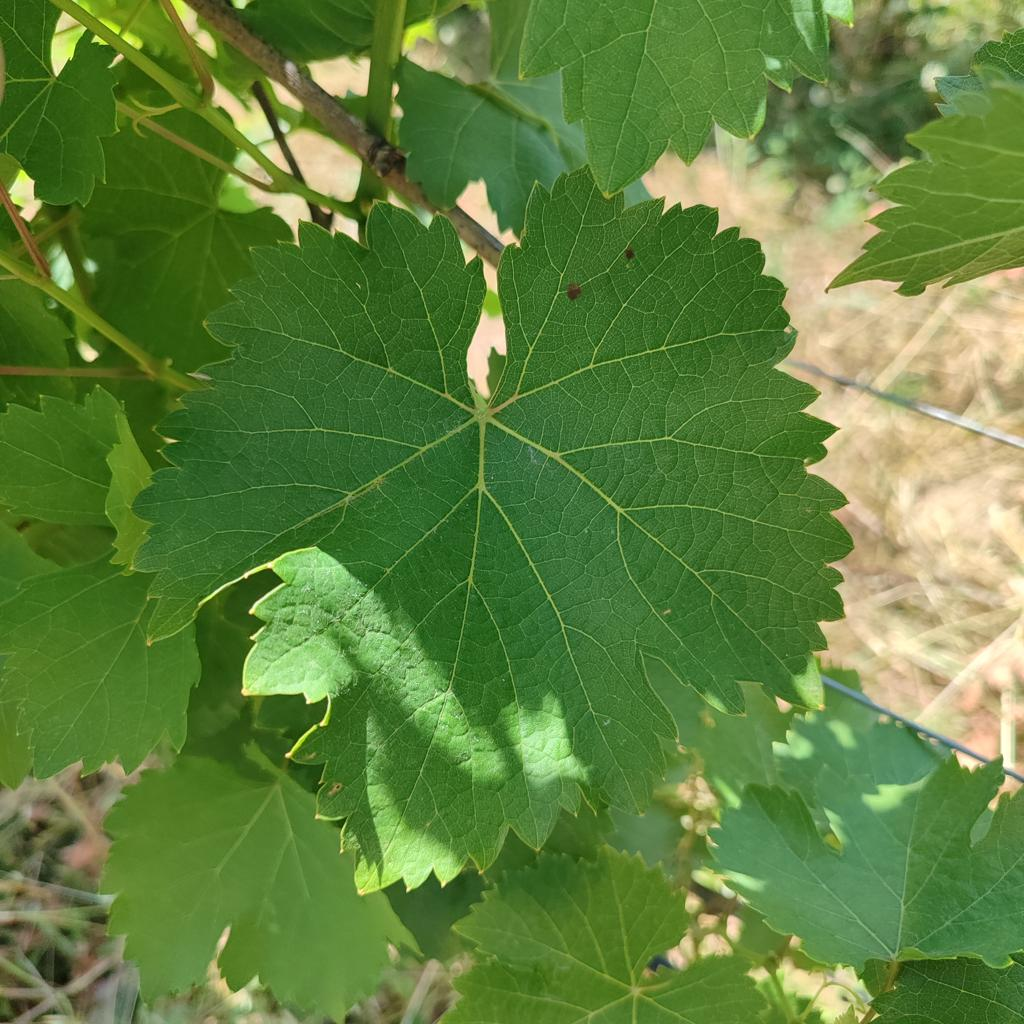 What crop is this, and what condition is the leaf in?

grapevine, healthy
